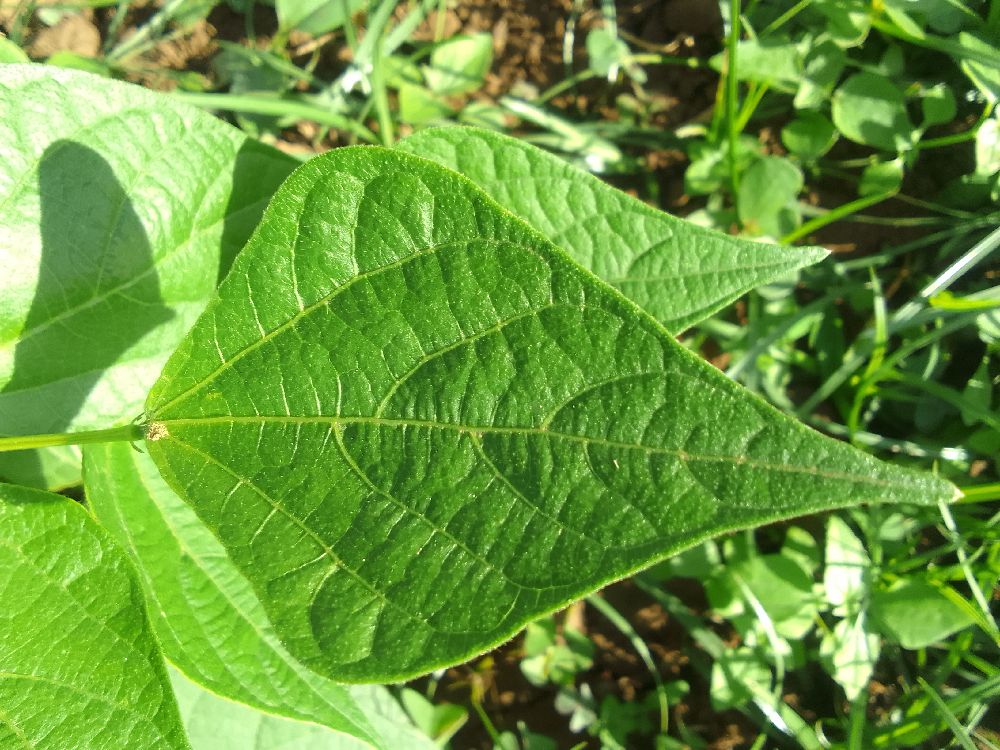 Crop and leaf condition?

common bean, healthy
